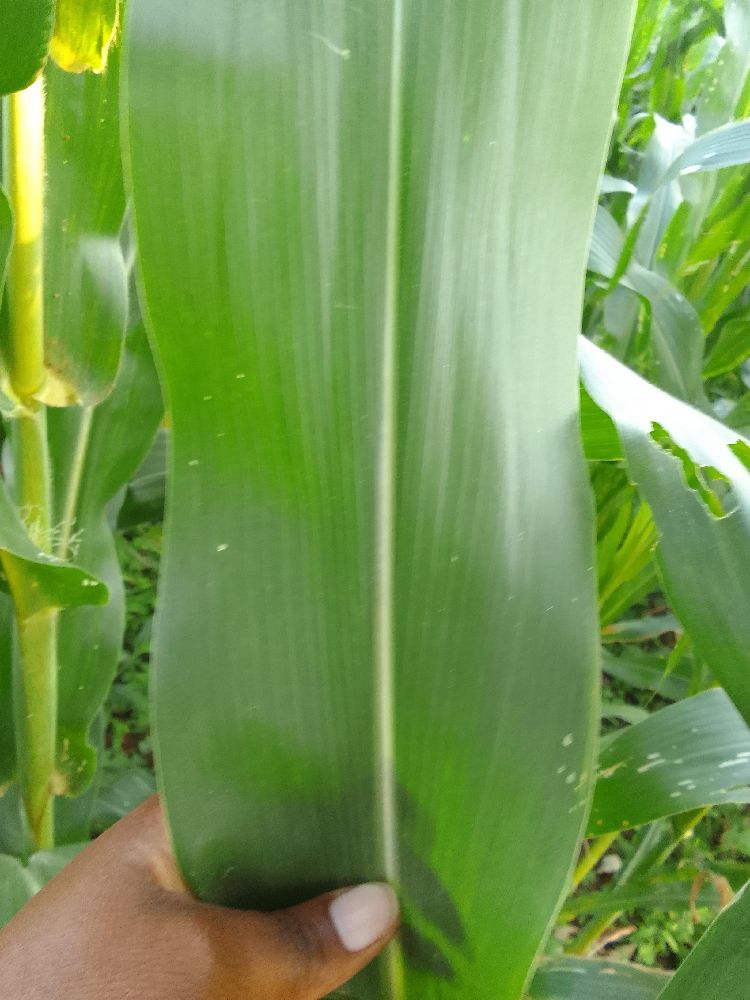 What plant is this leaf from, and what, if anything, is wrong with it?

maize, healthy
